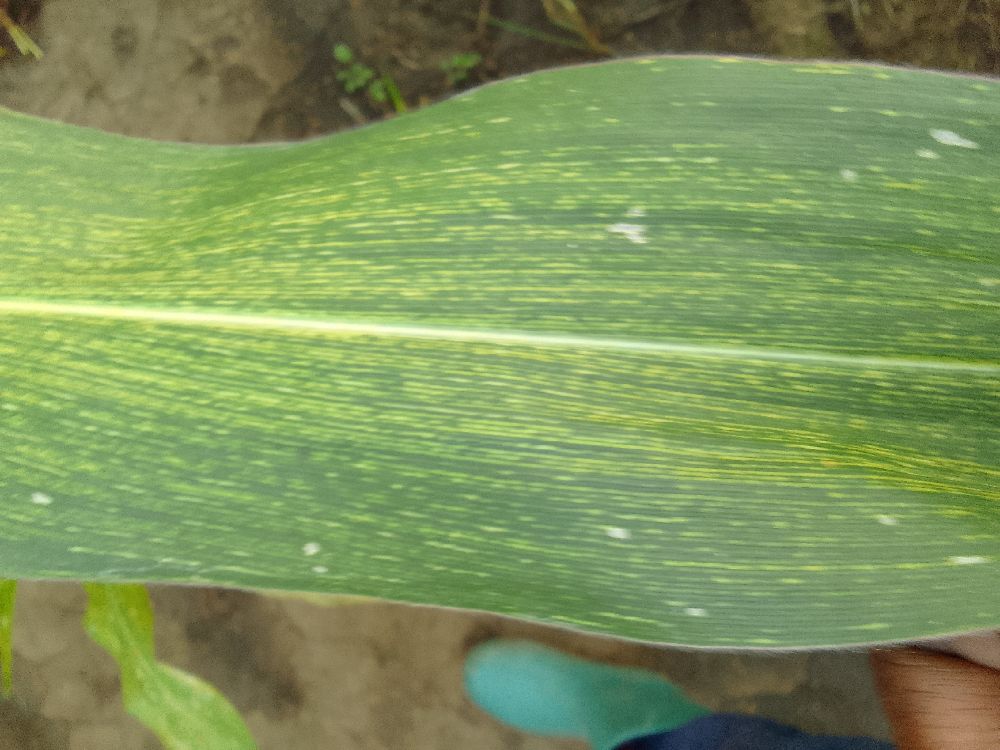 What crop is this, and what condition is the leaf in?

maize, maize streak virus
